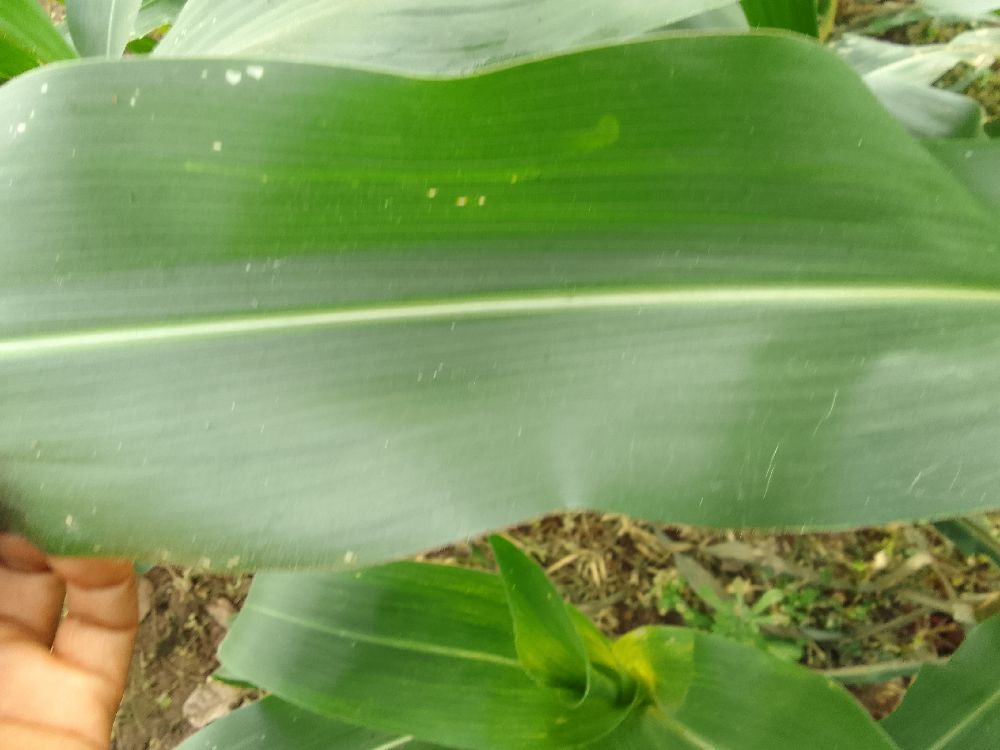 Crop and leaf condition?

maize, healthy
